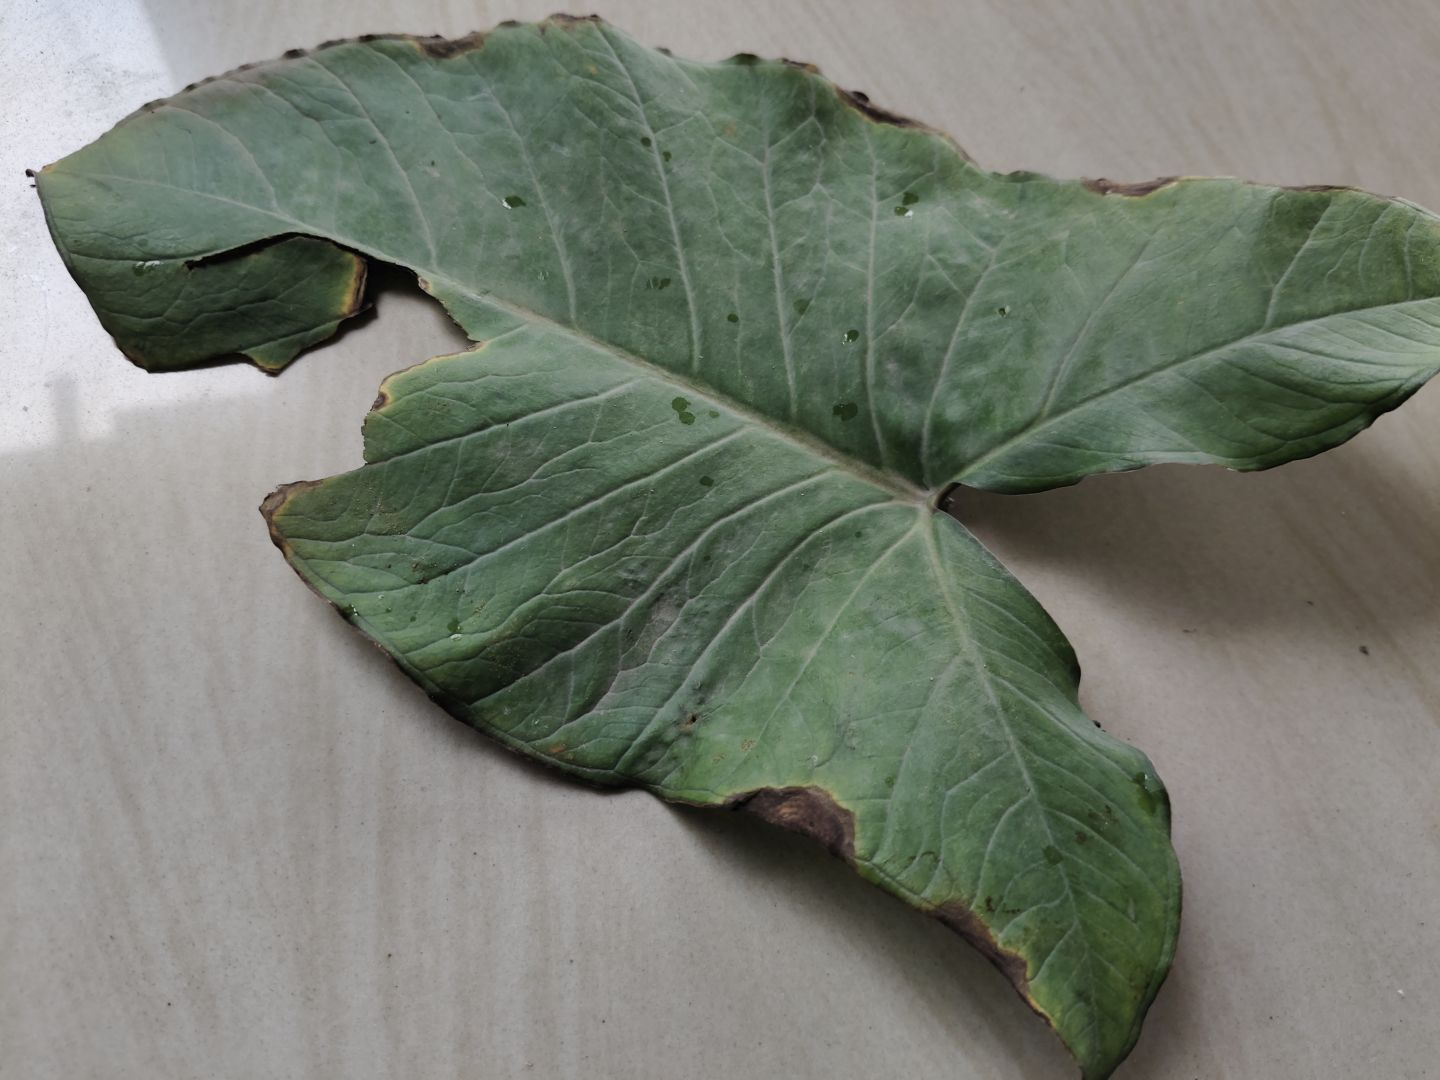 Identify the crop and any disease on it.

taro, leaf blight
